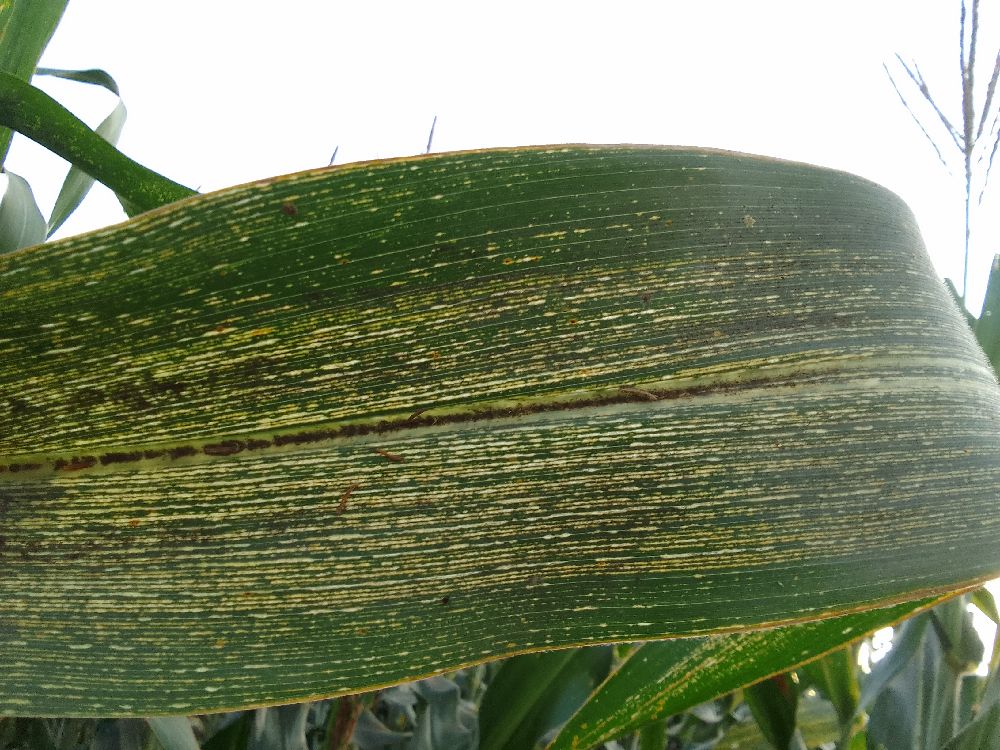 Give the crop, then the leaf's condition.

maize, maize streak virus
